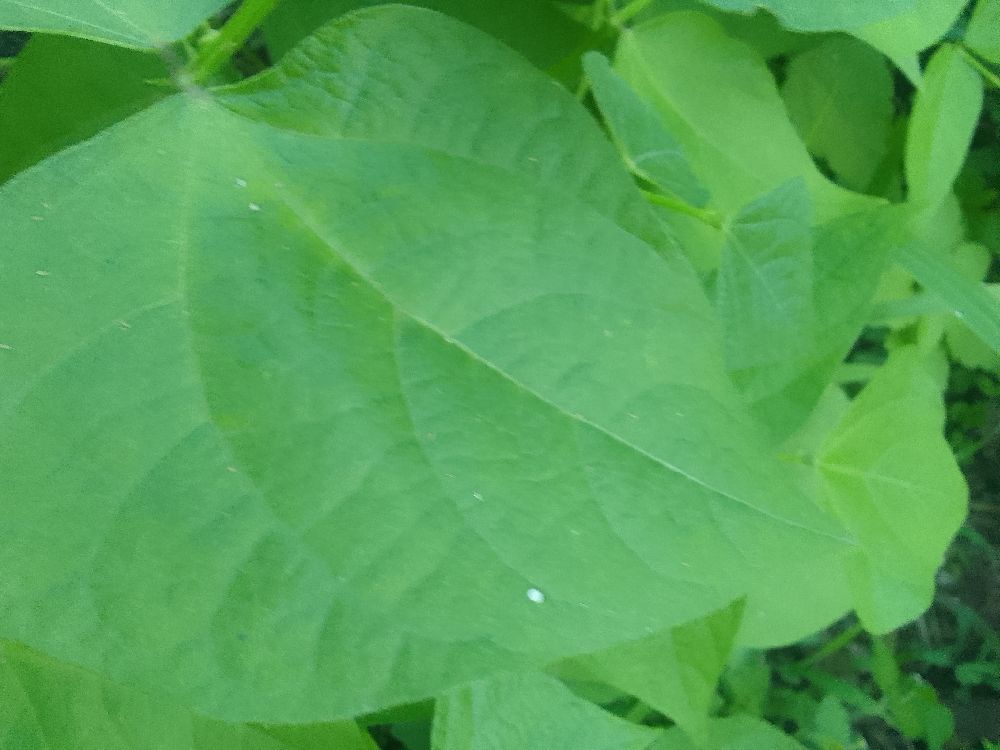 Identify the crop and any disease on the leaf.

common bean, healthy
